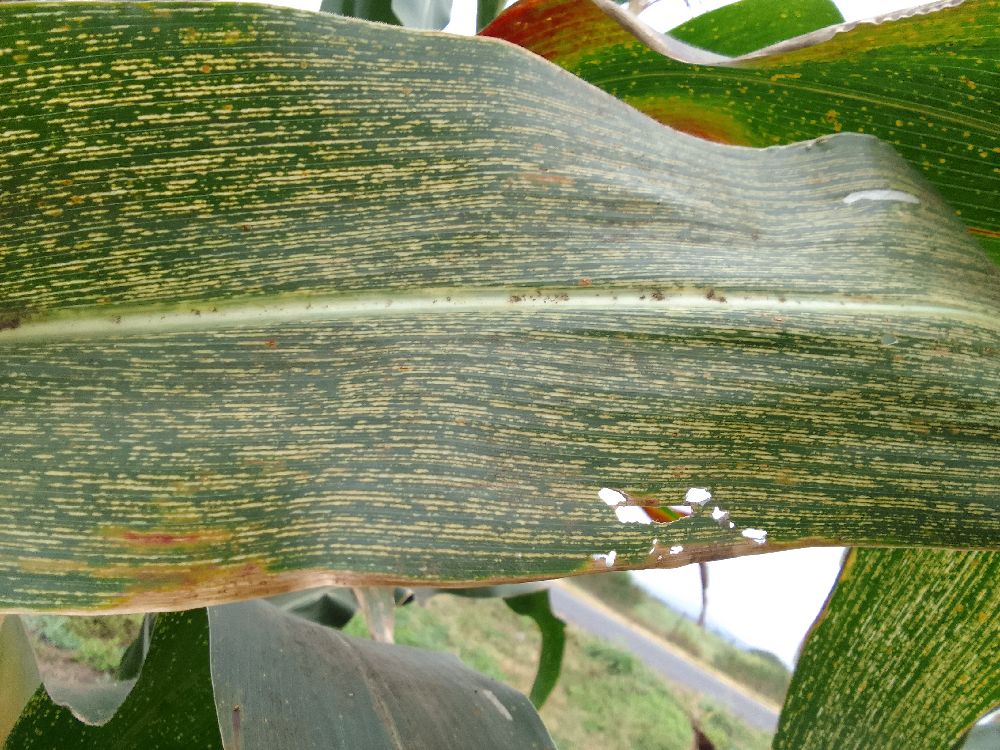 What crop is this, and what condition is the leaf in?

maize, maize streak virus
